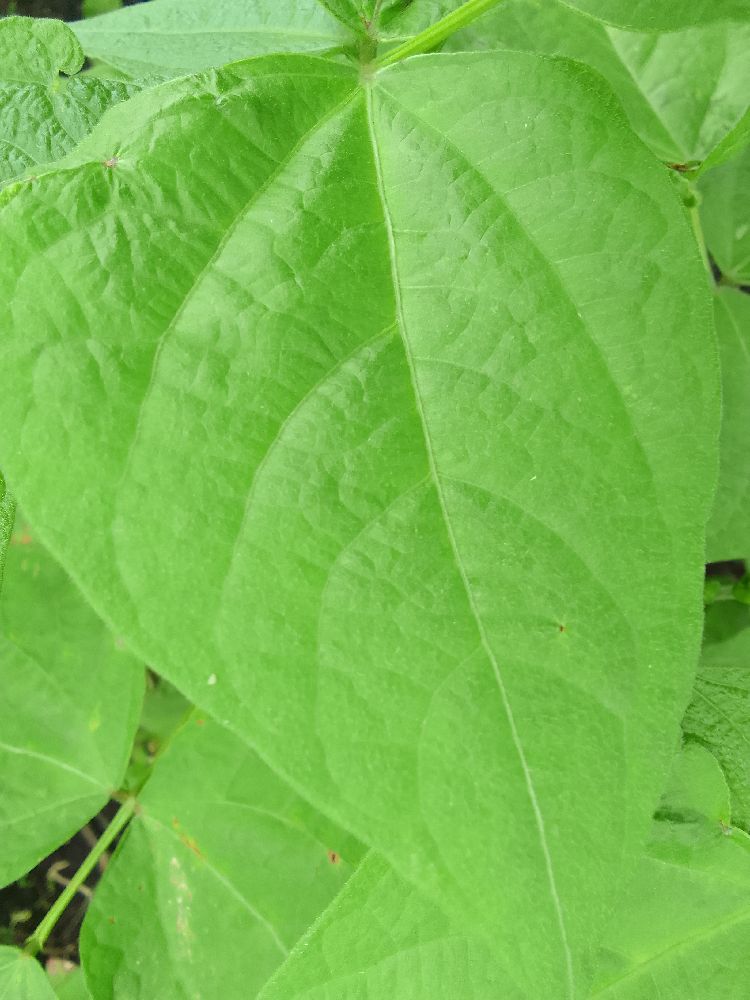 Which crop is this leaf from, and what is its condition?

common bean, healthy
